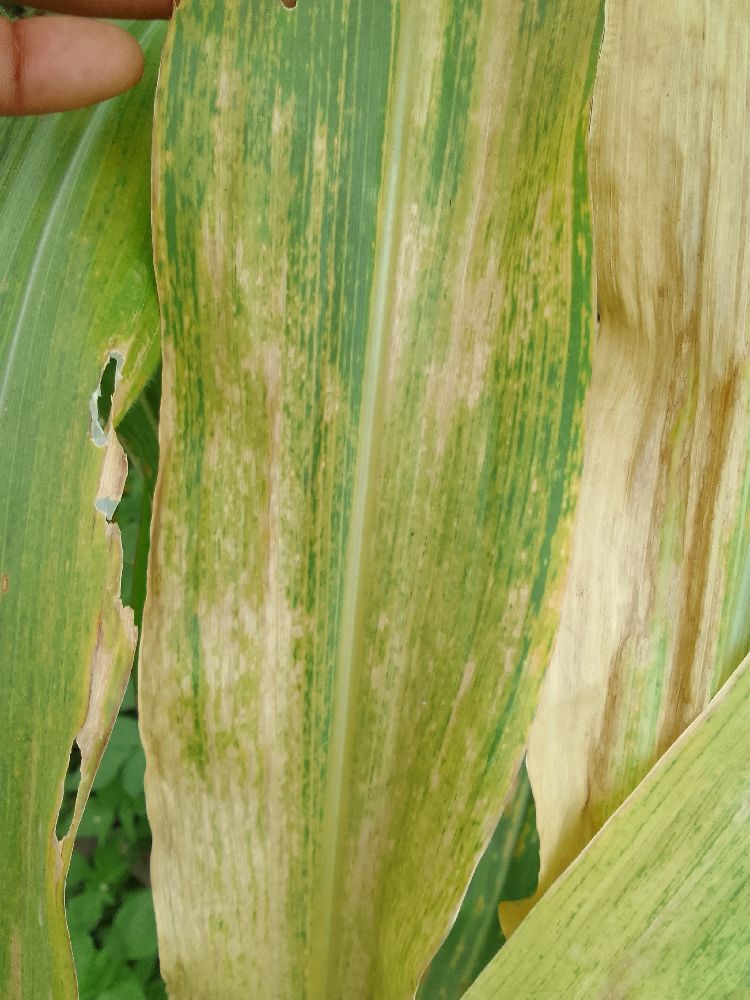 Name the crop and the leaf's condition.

maize, maize lethal necrosis
